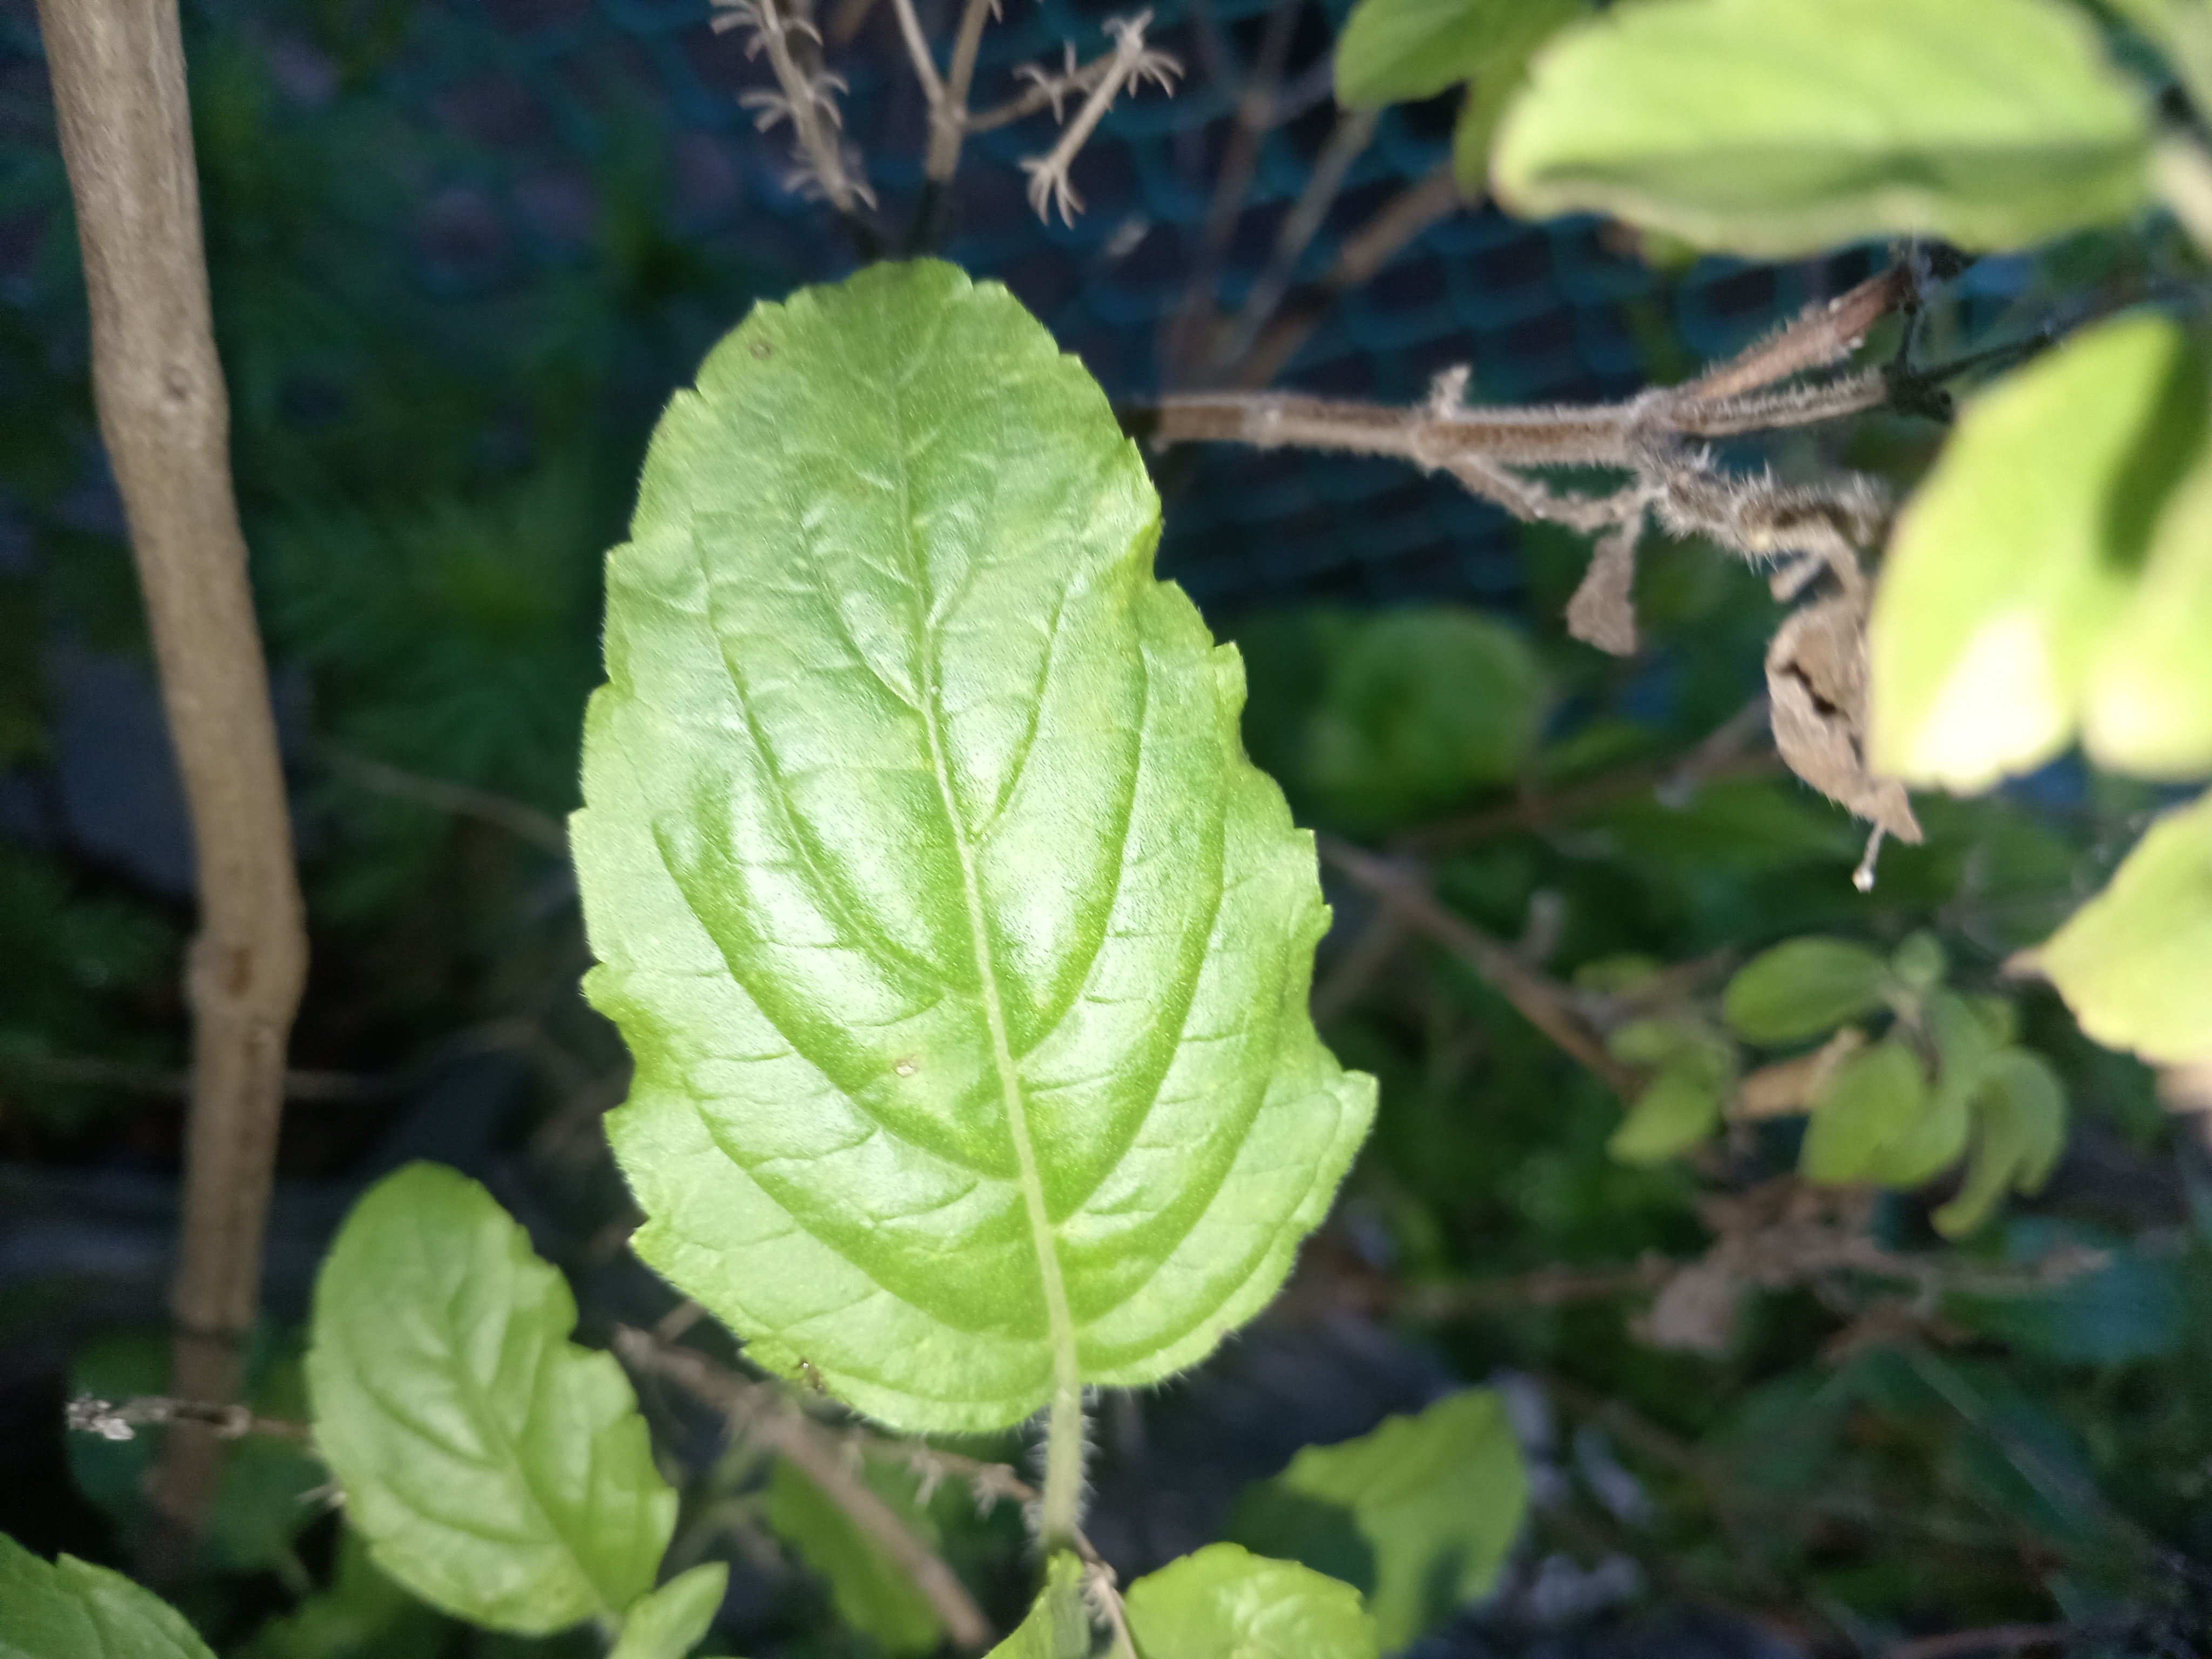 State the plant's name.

tulshi
